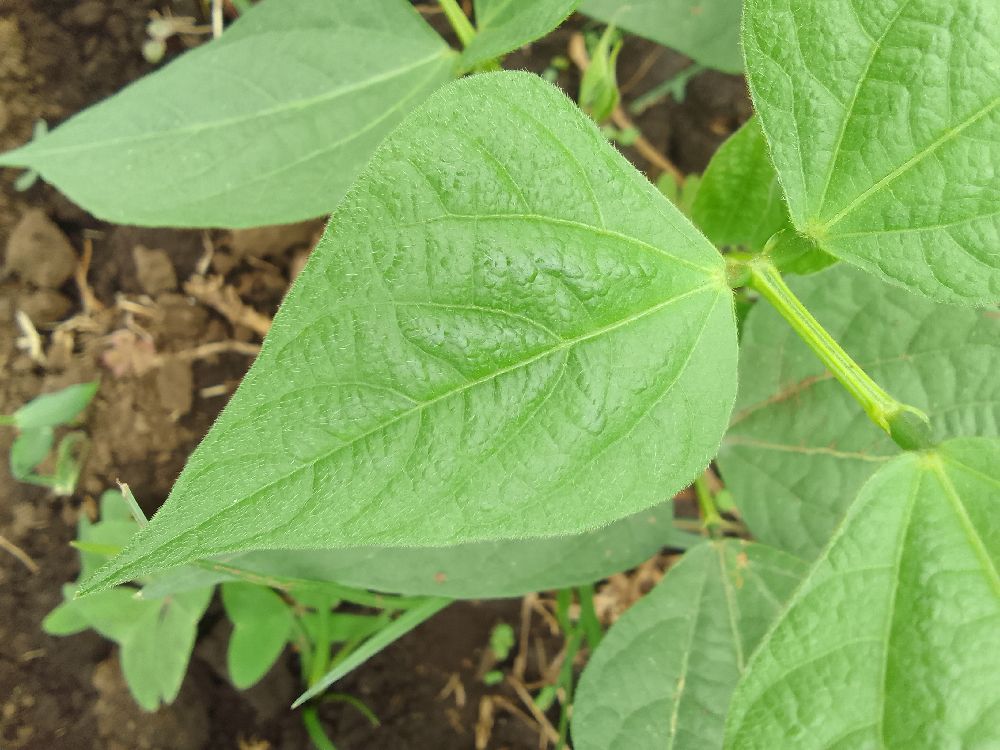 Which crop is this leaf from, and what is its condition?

common bean, healthy
